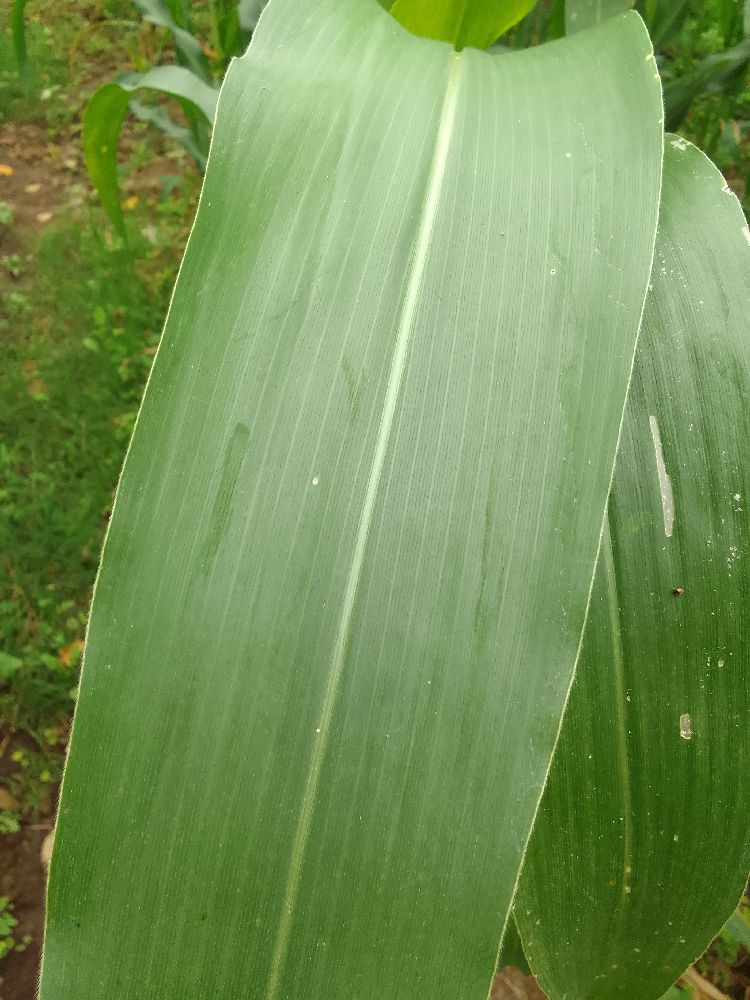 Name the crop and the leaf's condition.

maize, healthy
